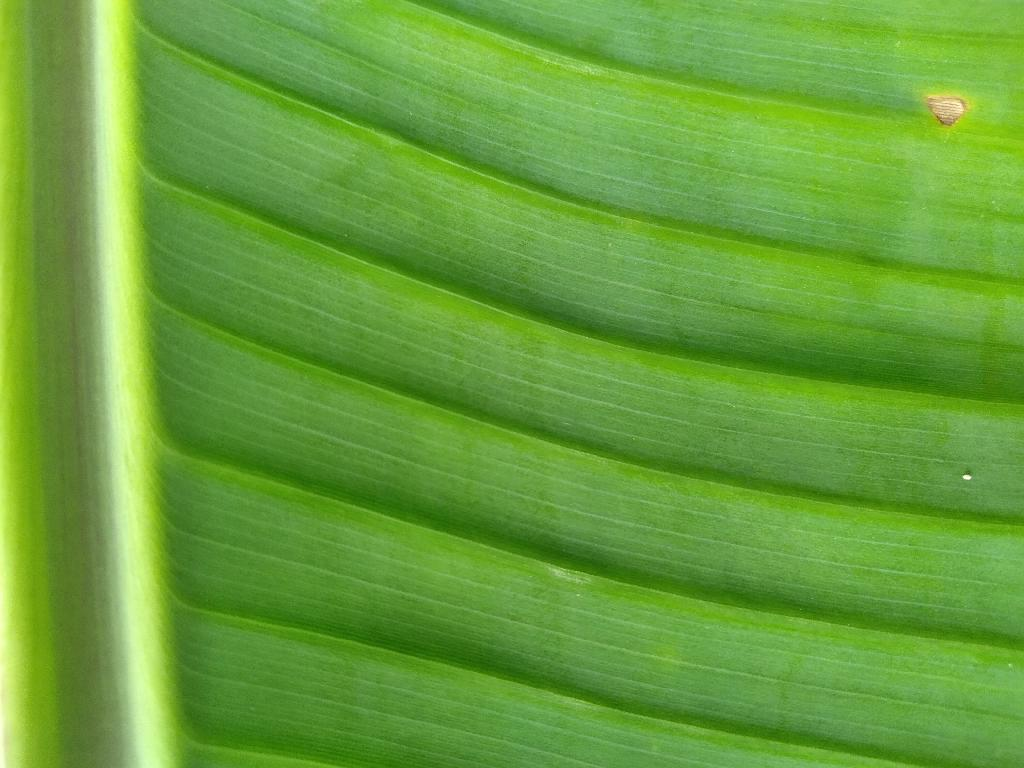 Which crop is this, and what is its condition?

banana, healthy
